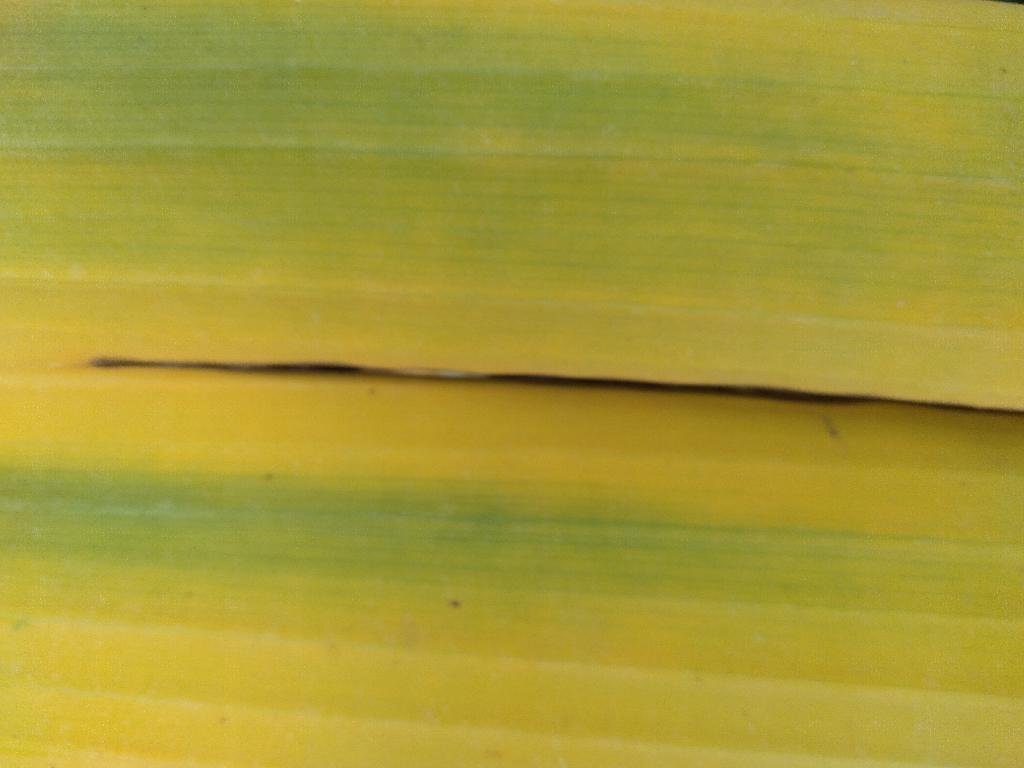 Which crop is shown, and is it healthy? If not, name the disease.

banana, fusarium wilt race 1
